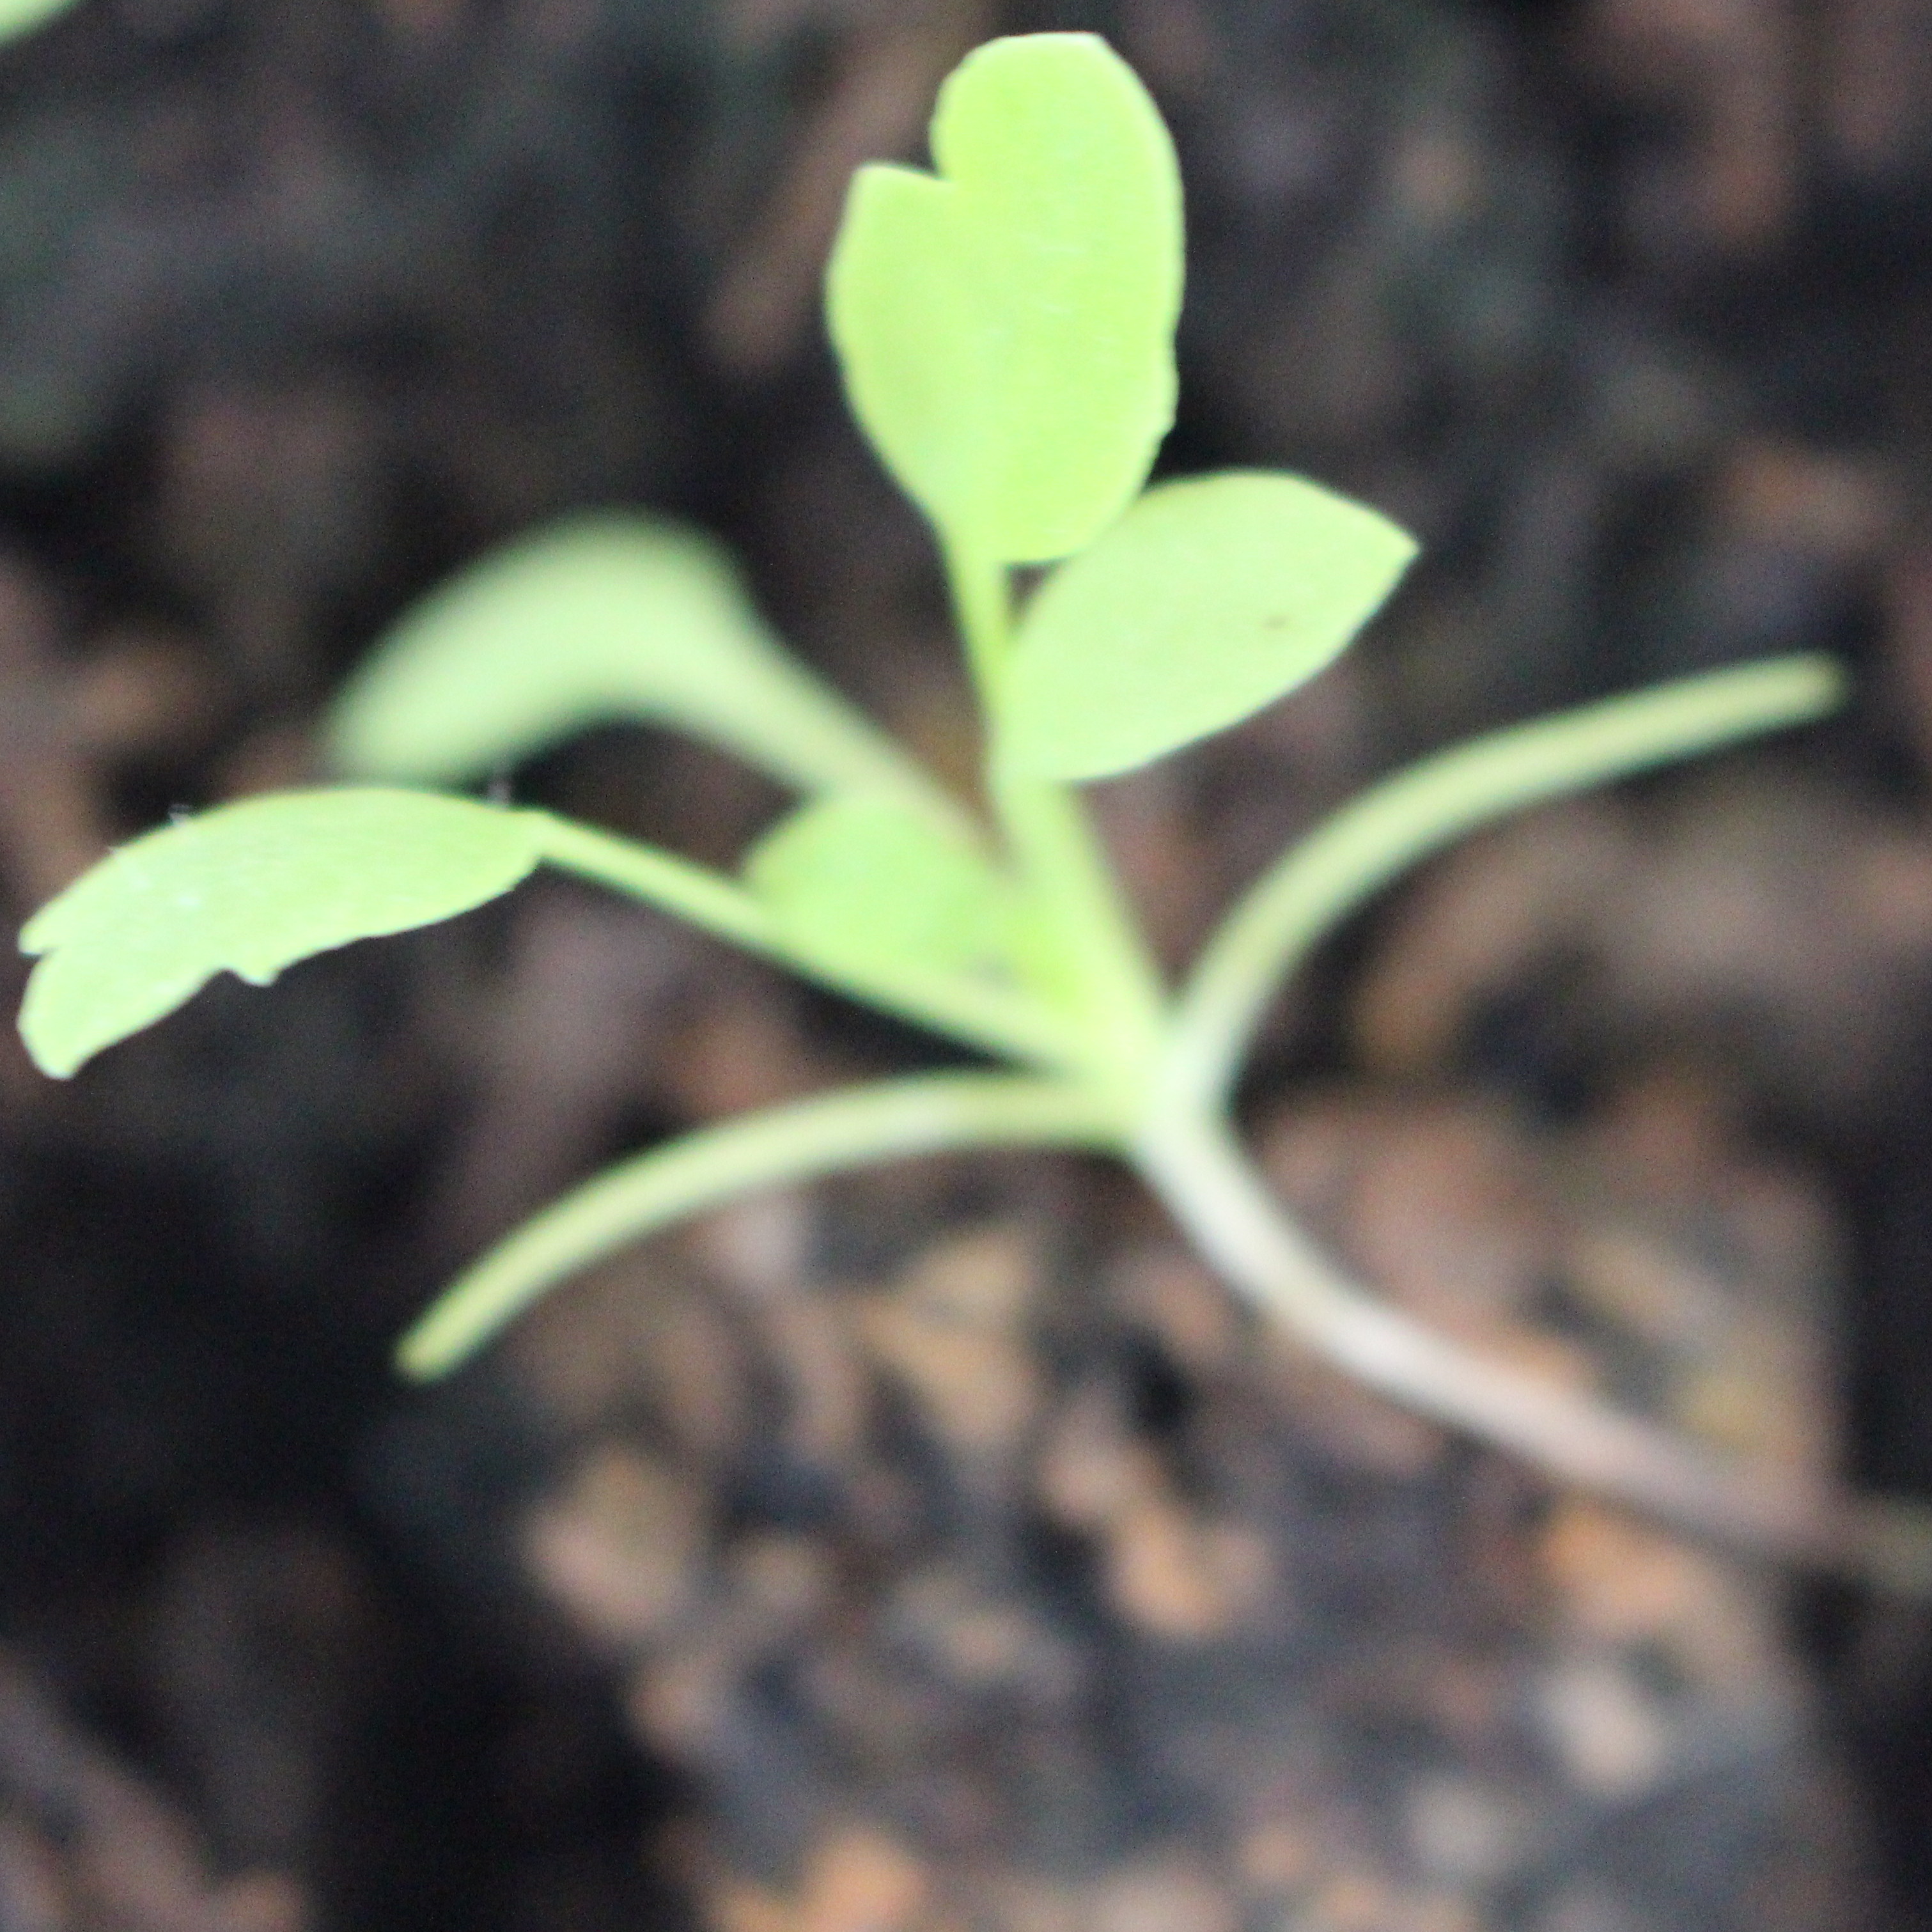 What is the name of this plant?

Papaver rhoeas
